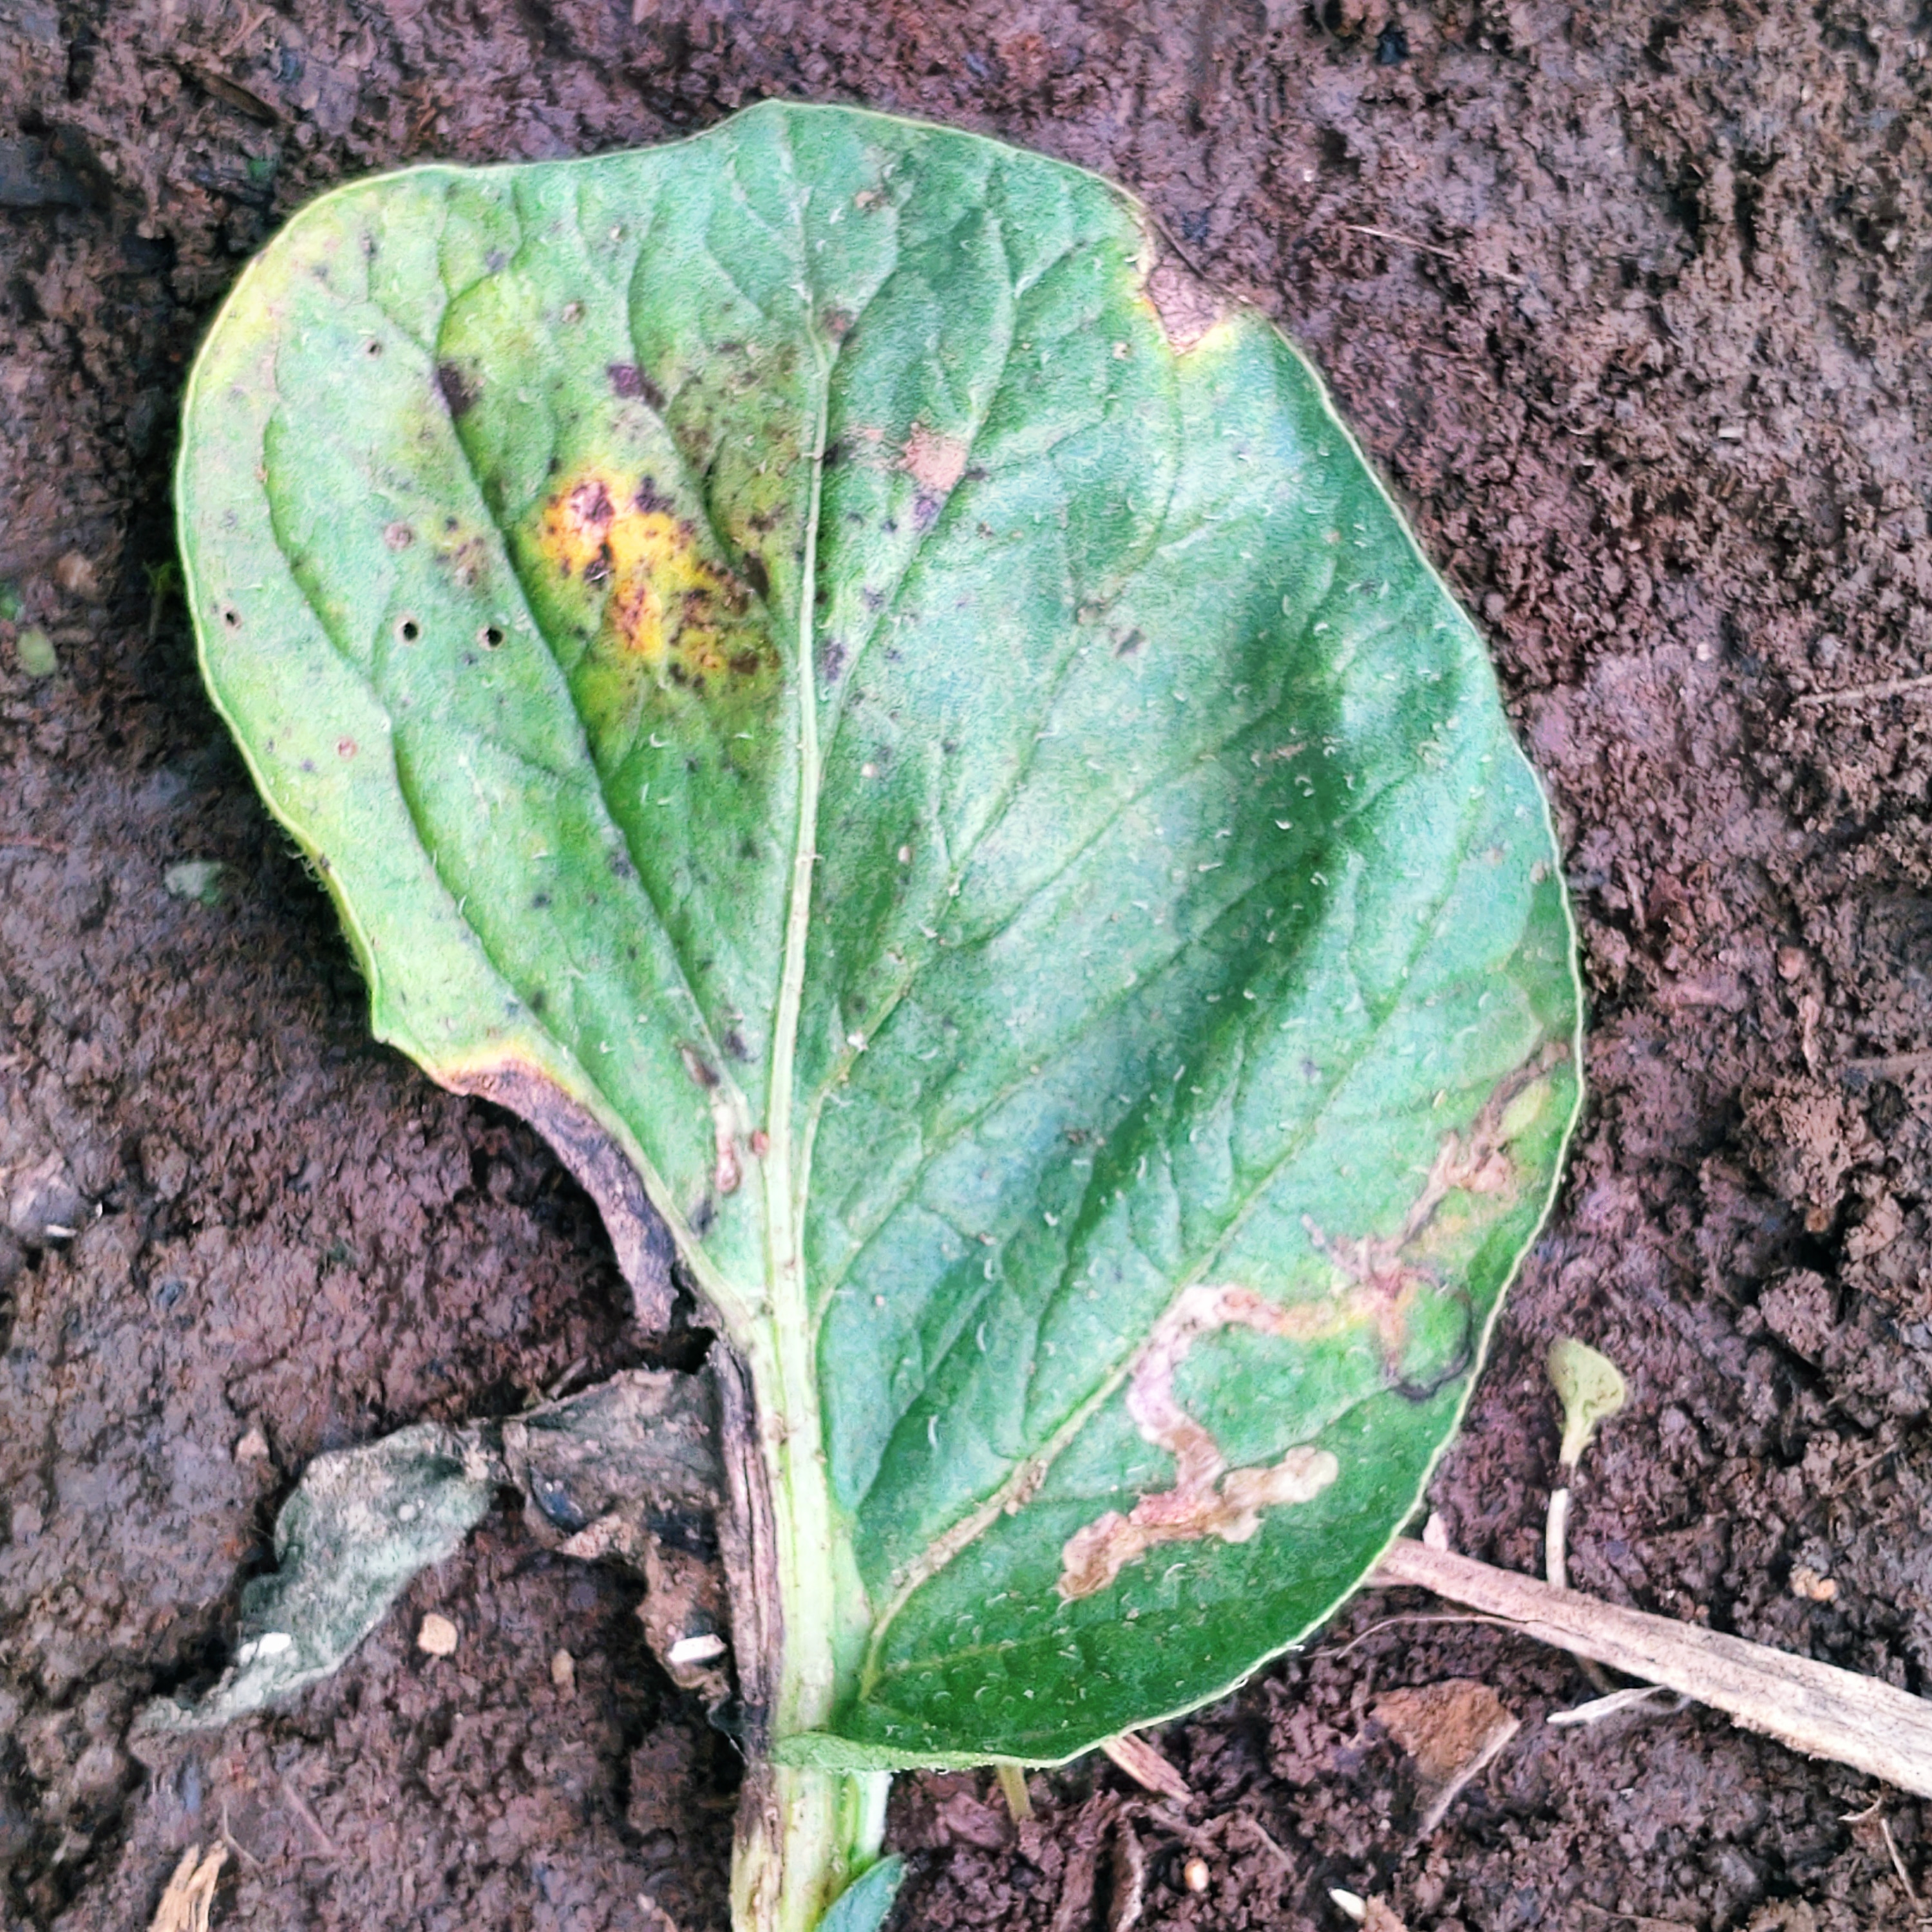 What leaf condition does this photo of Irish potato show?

late blight
